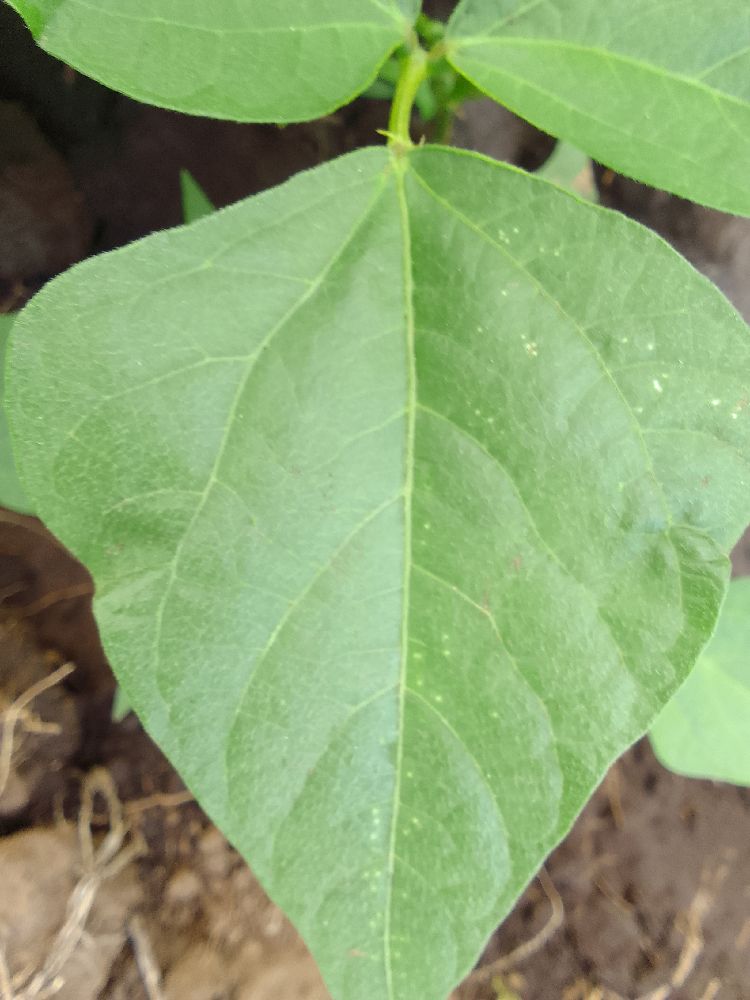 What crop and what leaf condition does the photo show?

common bean, healthy
